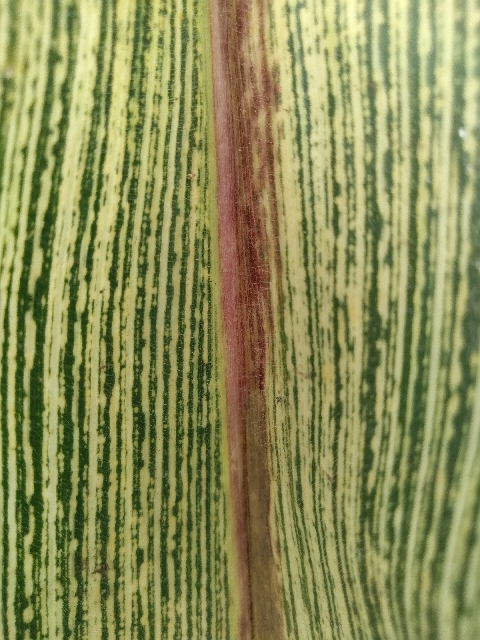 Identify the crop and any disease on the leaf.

maize, maize streak virus
